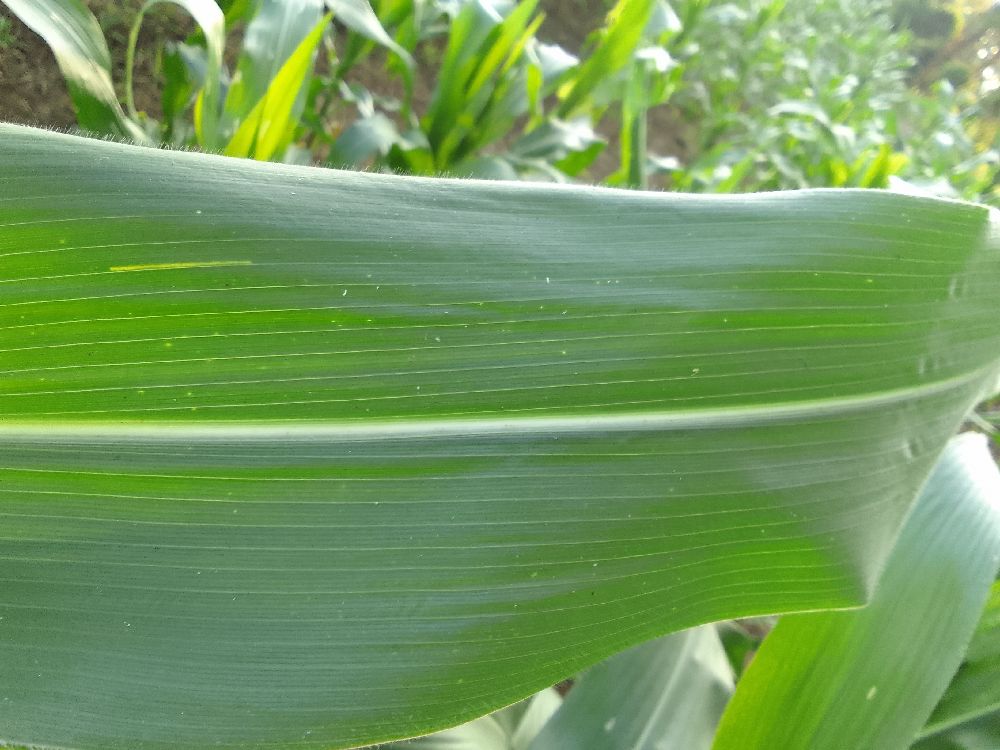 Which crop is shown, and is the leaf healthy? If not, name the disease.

maize, healthy
